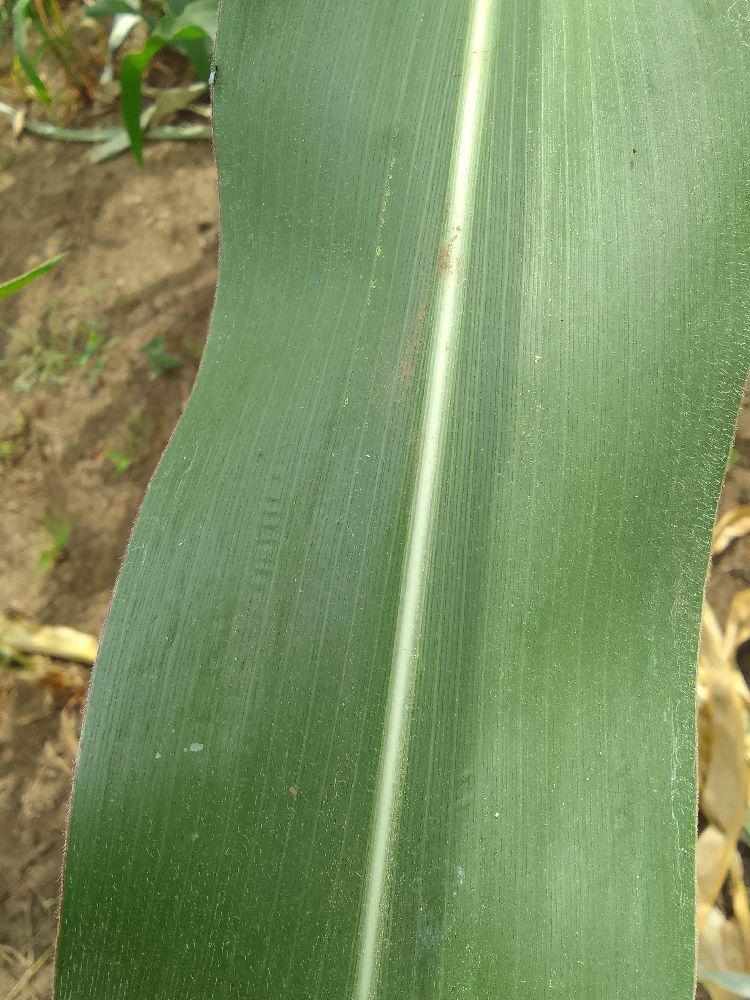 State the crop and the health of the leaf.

maize, healthy
